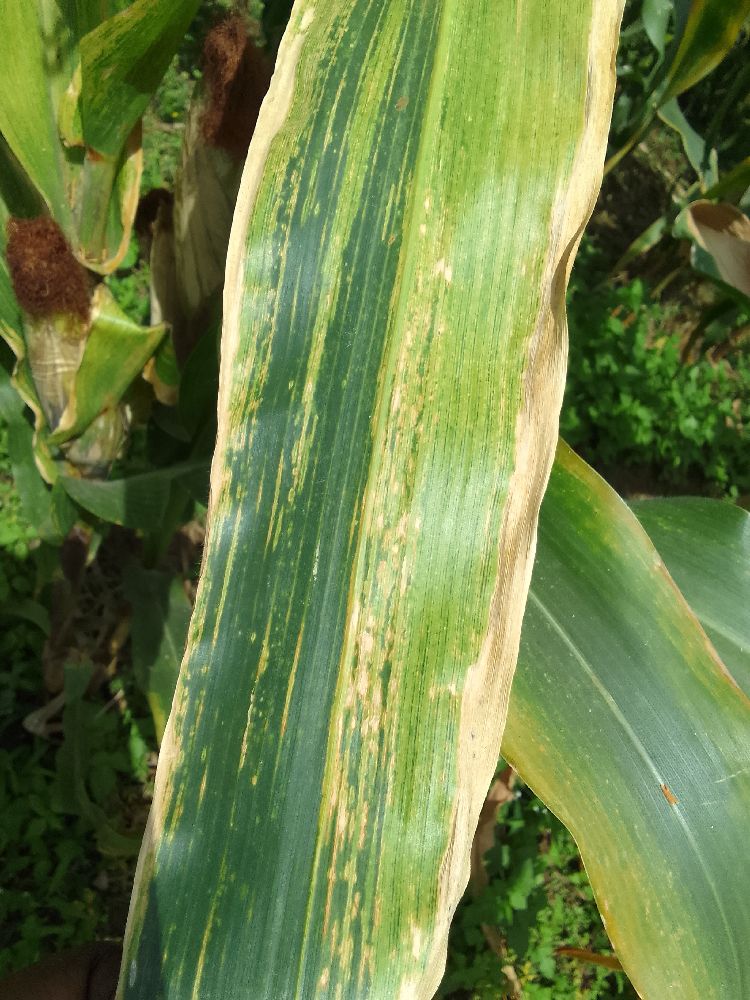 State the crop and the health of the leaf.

maize, maize lethal necrosis
